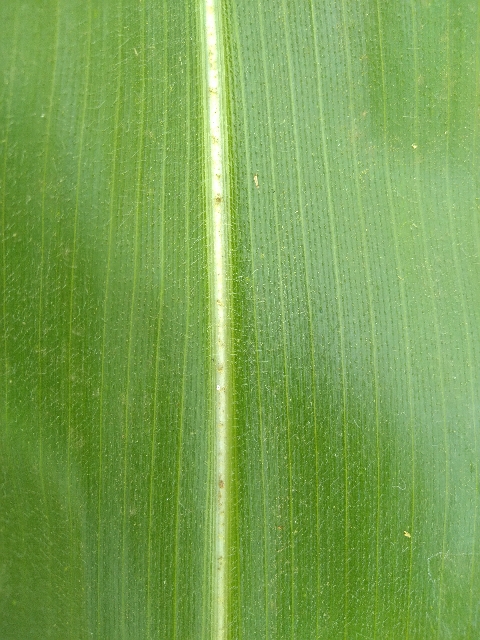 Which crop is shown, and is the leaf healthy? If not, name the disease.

maize, healthy
